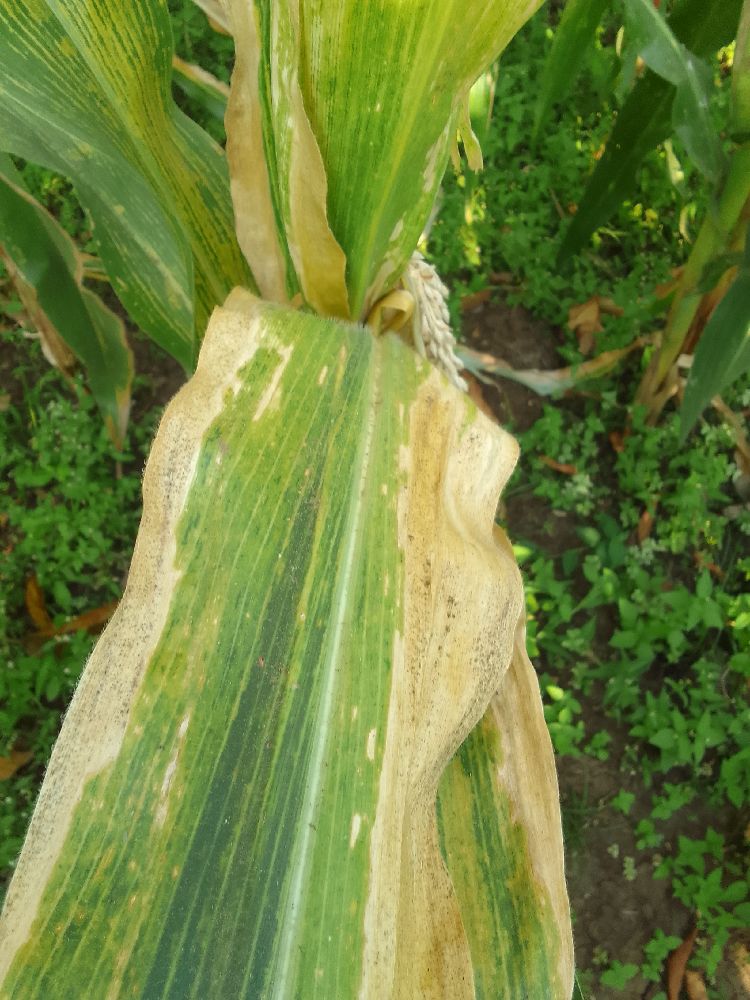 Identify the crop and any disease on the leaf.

maize, maize lethal necrosis
